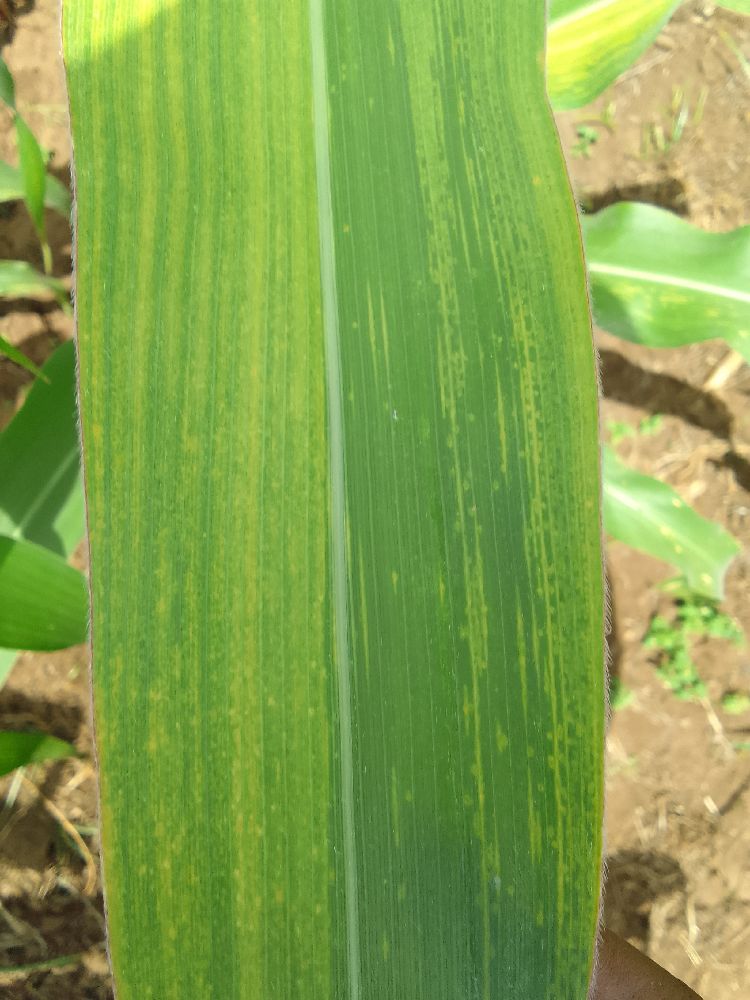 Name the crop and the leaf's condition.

maize, maize lethal necrosis
